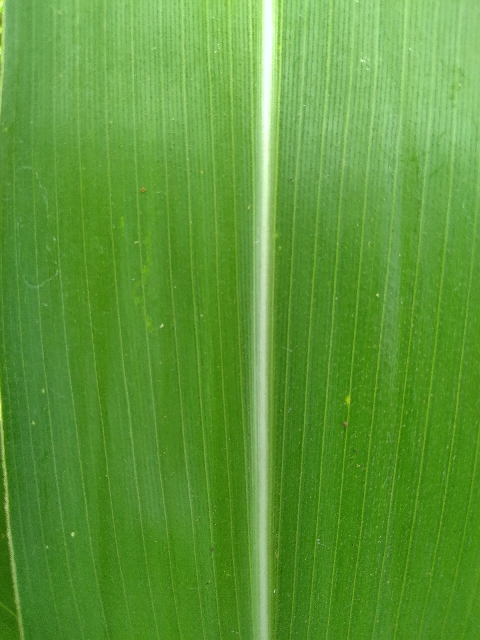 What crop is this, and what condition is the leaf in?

maize, healthy
